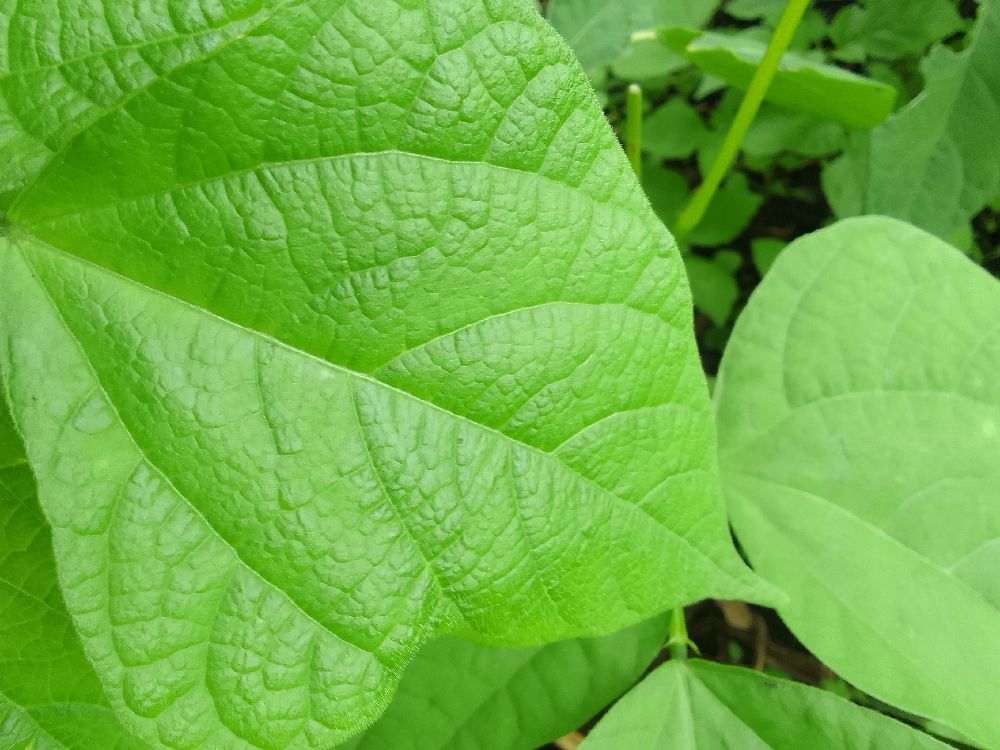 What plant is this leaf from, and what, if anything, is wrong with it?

common bean, healthy
